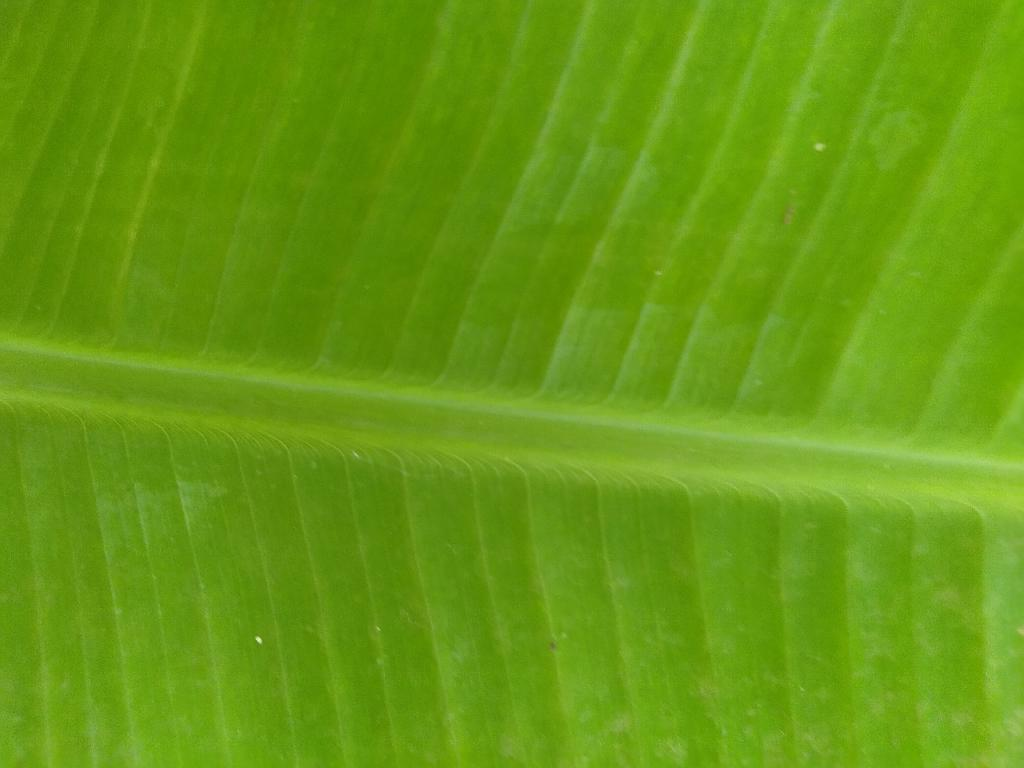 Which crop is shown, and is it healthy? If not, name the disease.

banana, healthy
